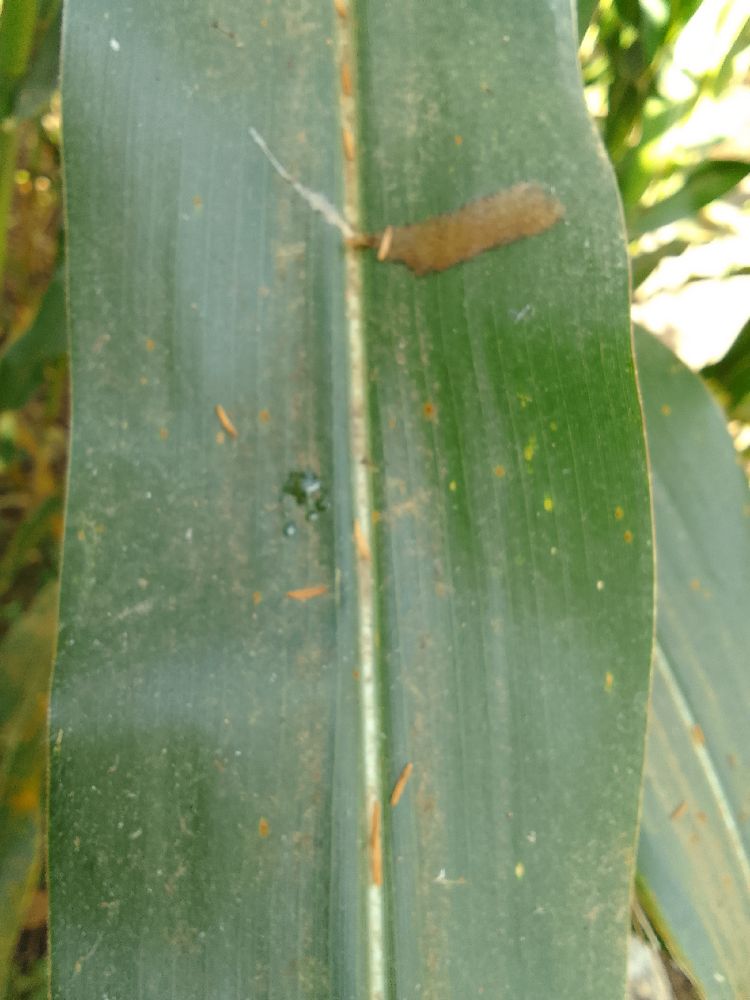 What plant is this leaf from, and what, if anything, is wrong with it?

maize, healthy
